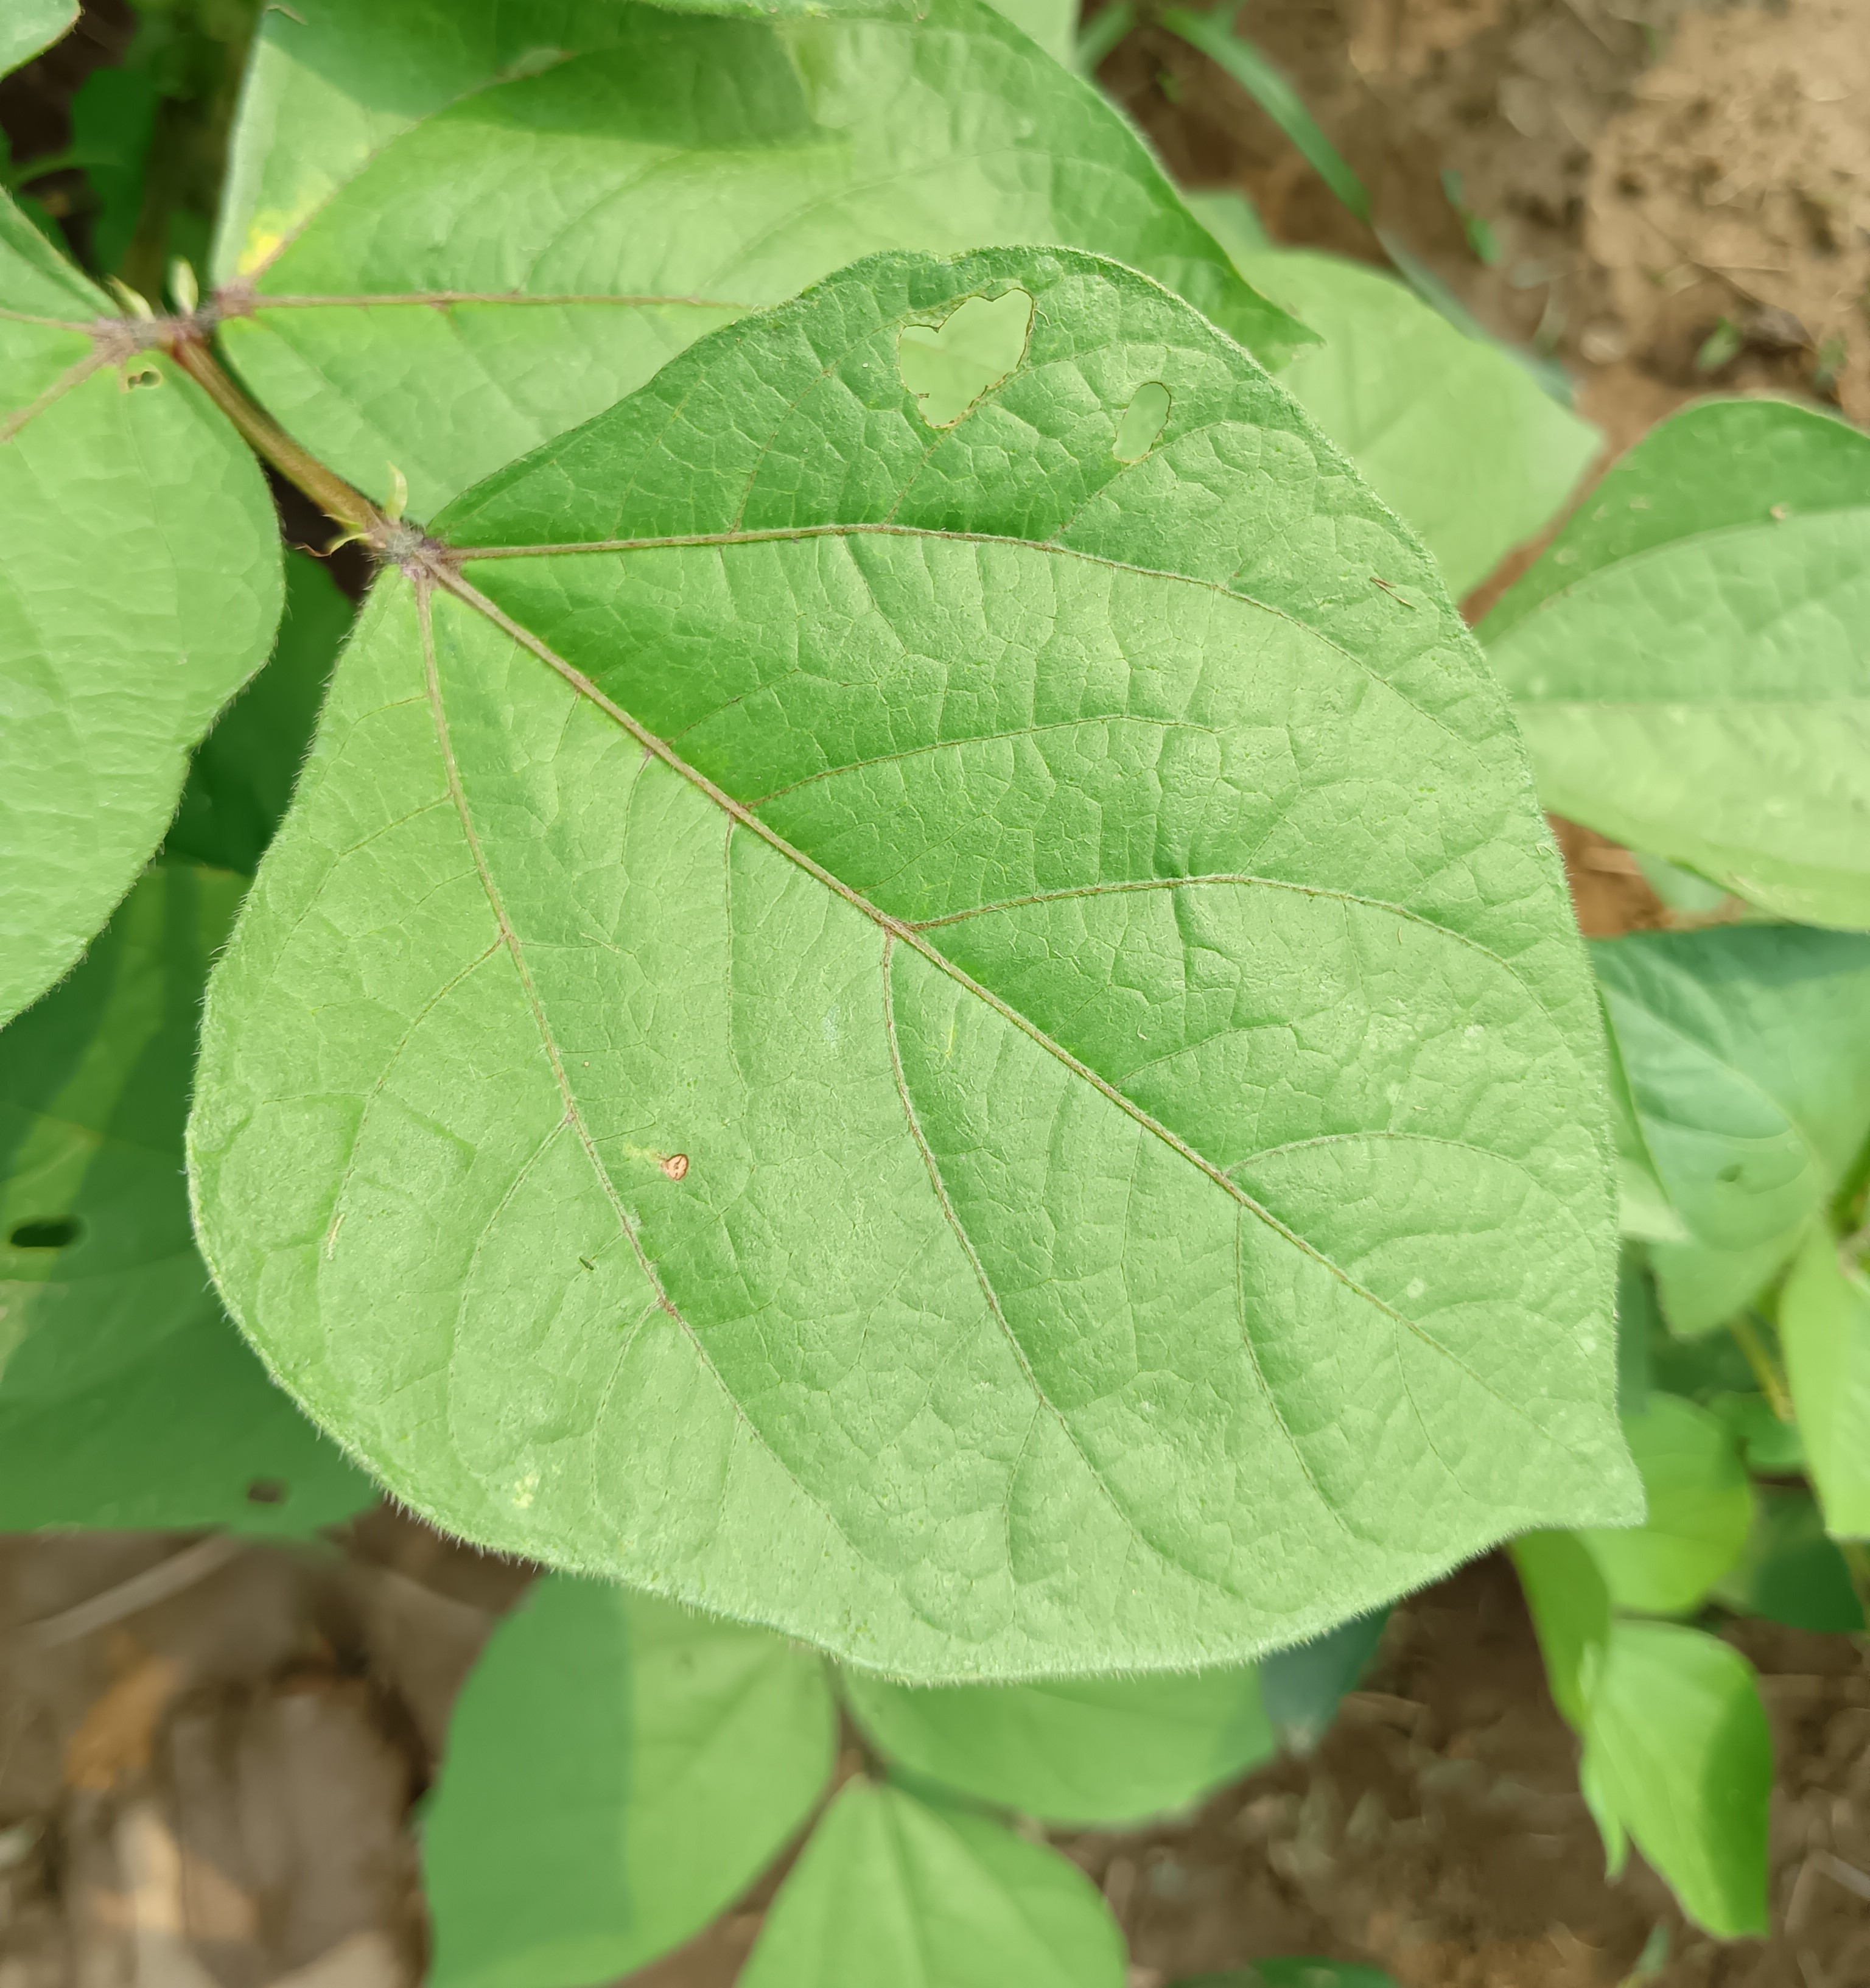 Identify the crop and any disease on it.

mungbean, healthy
